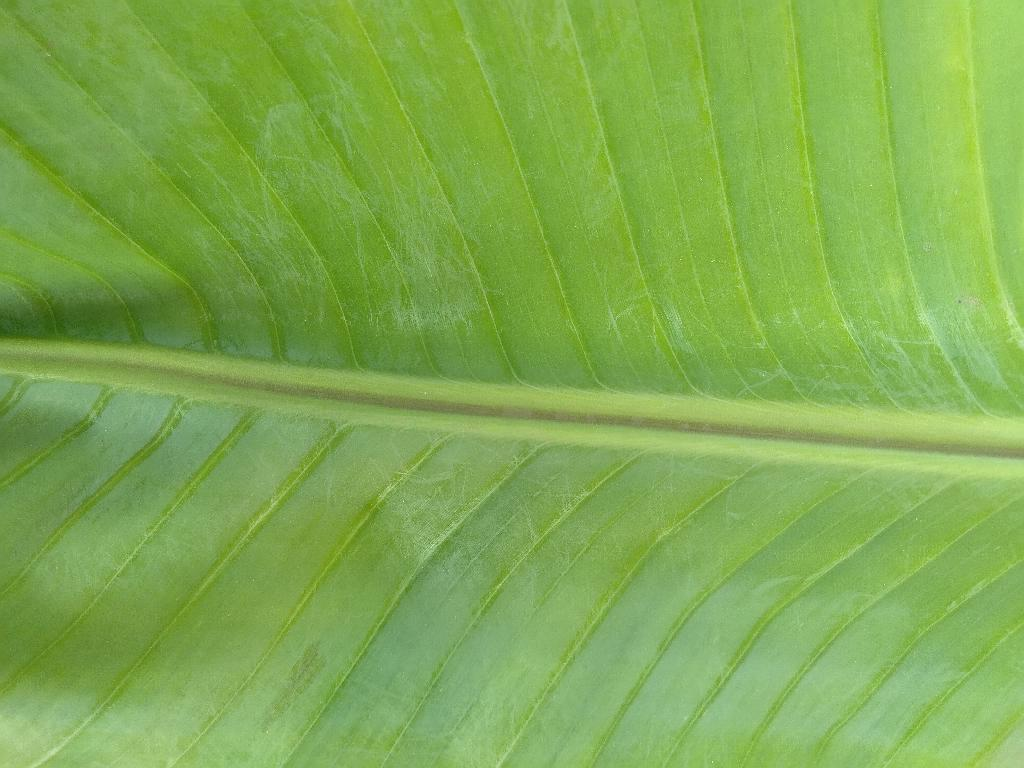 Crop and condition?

banana, healthy
